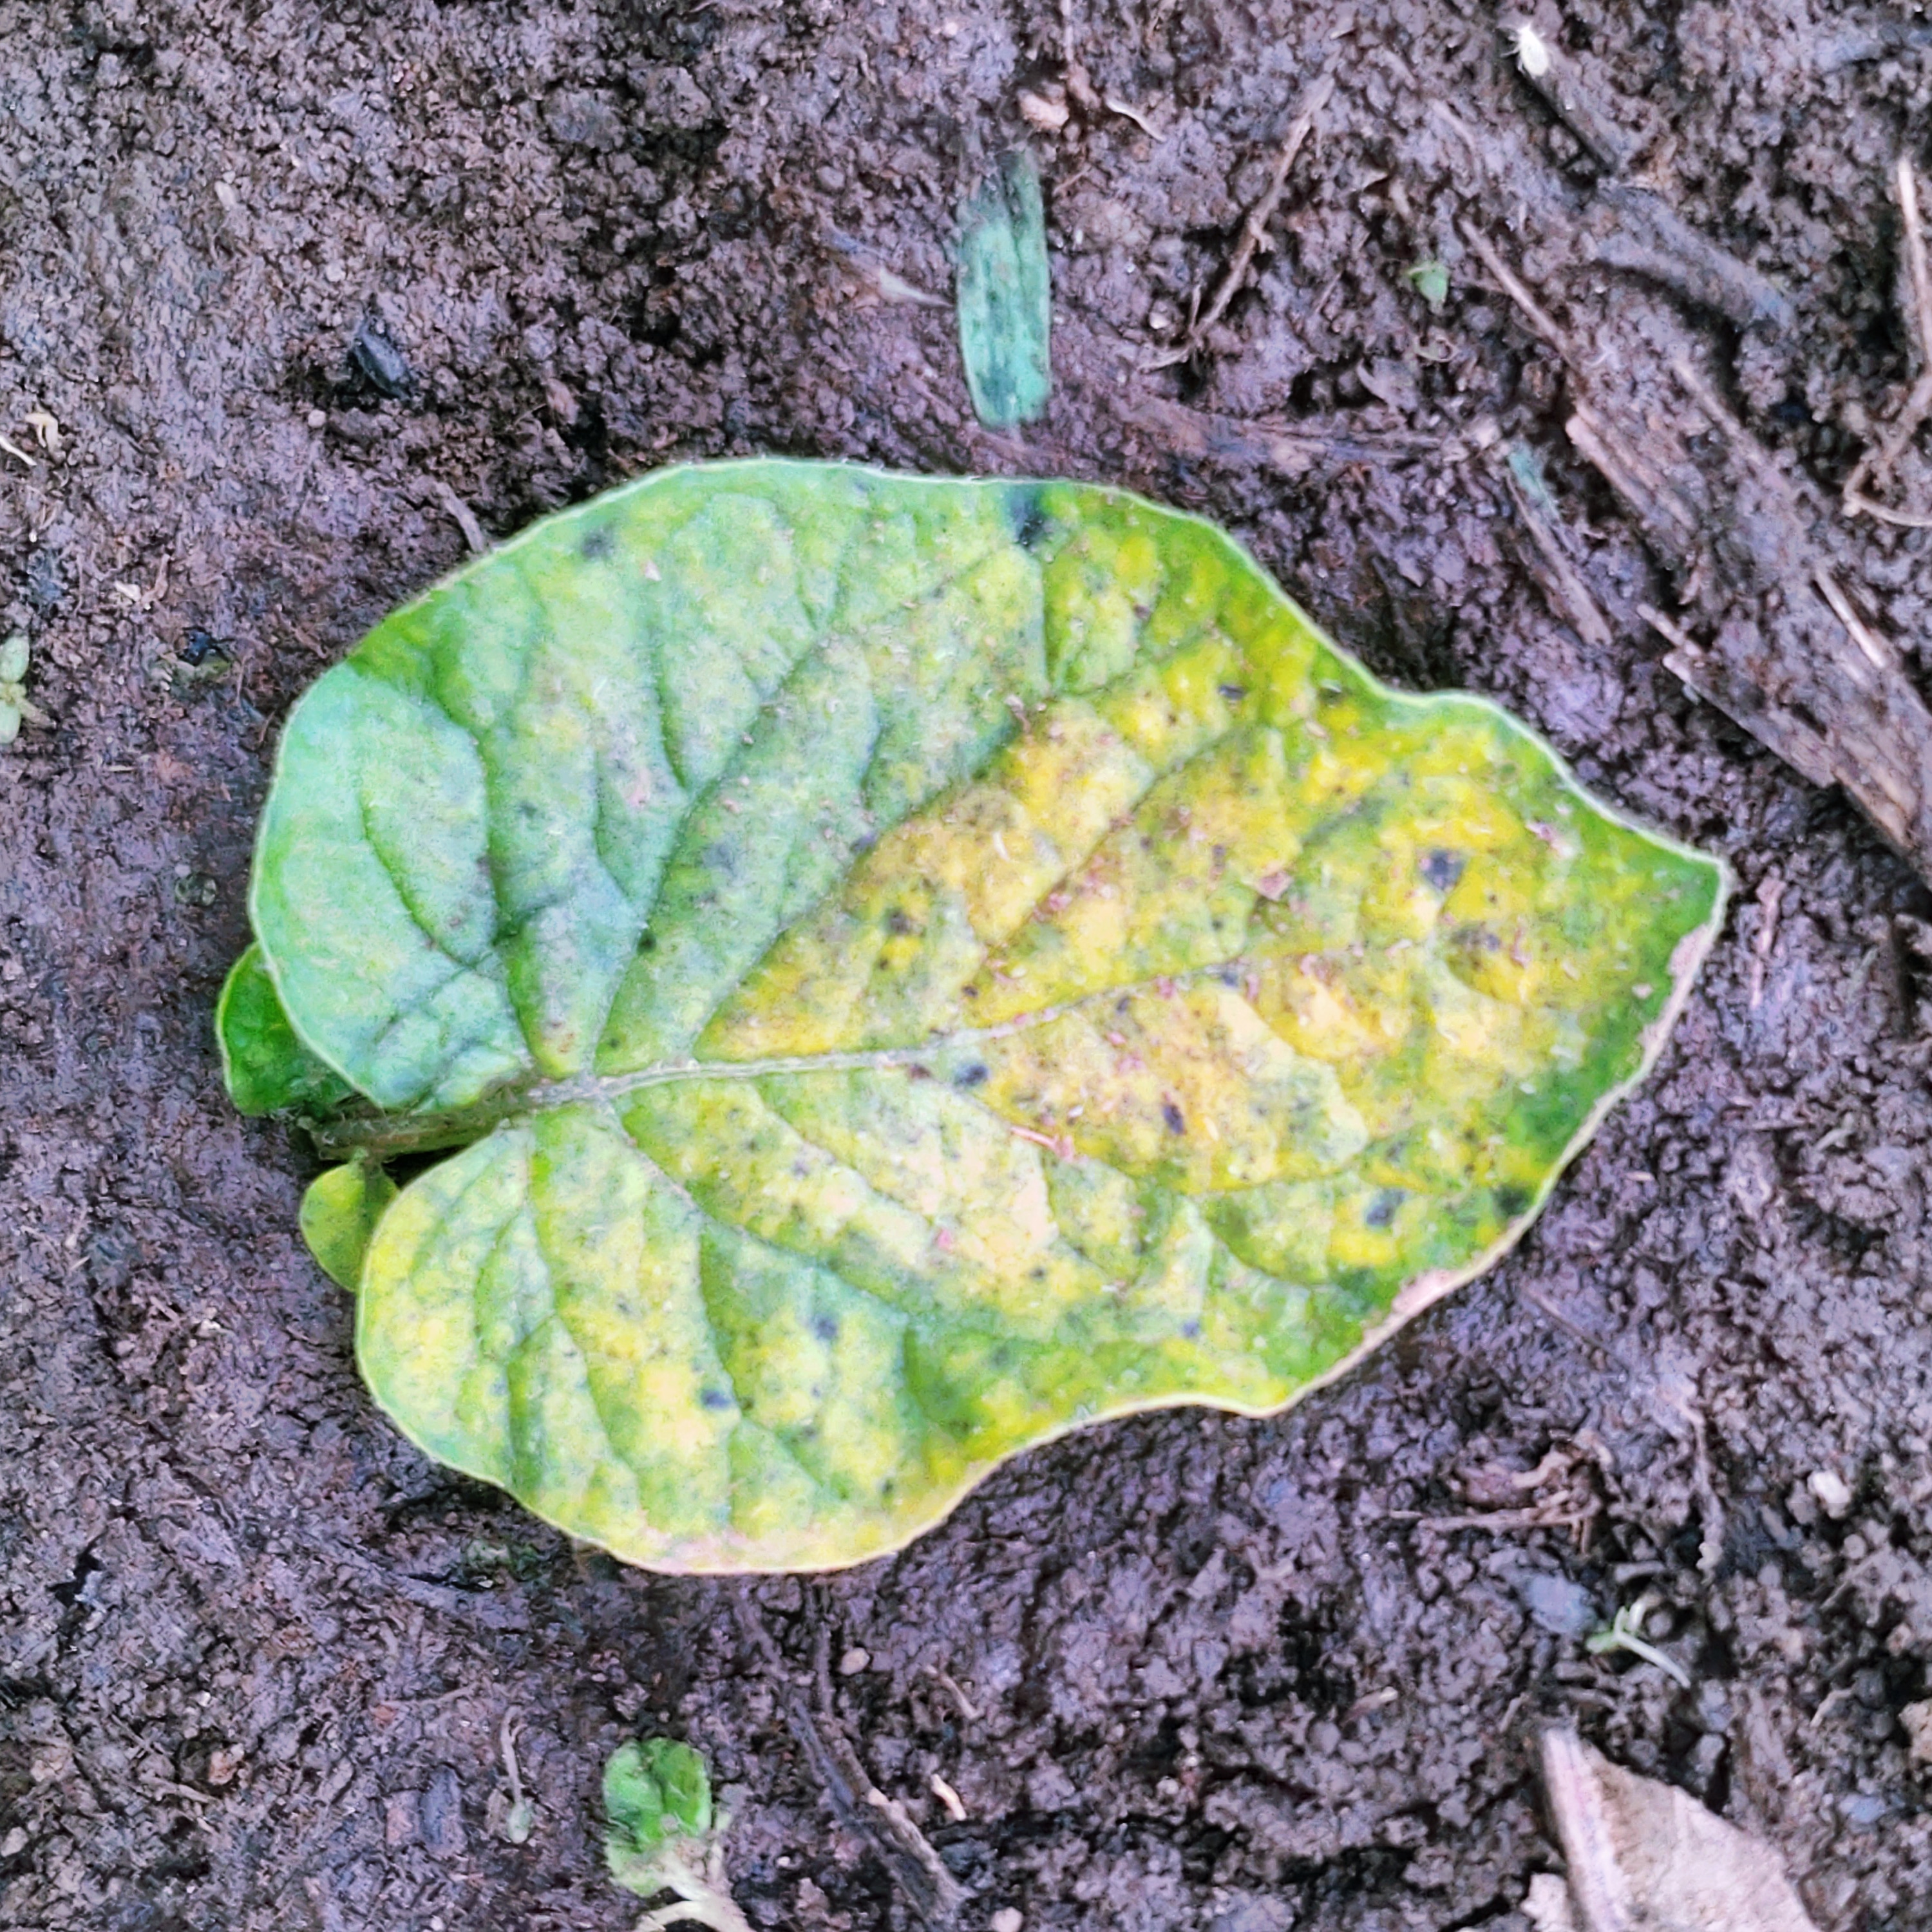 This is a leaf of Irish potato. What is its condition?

late blight
